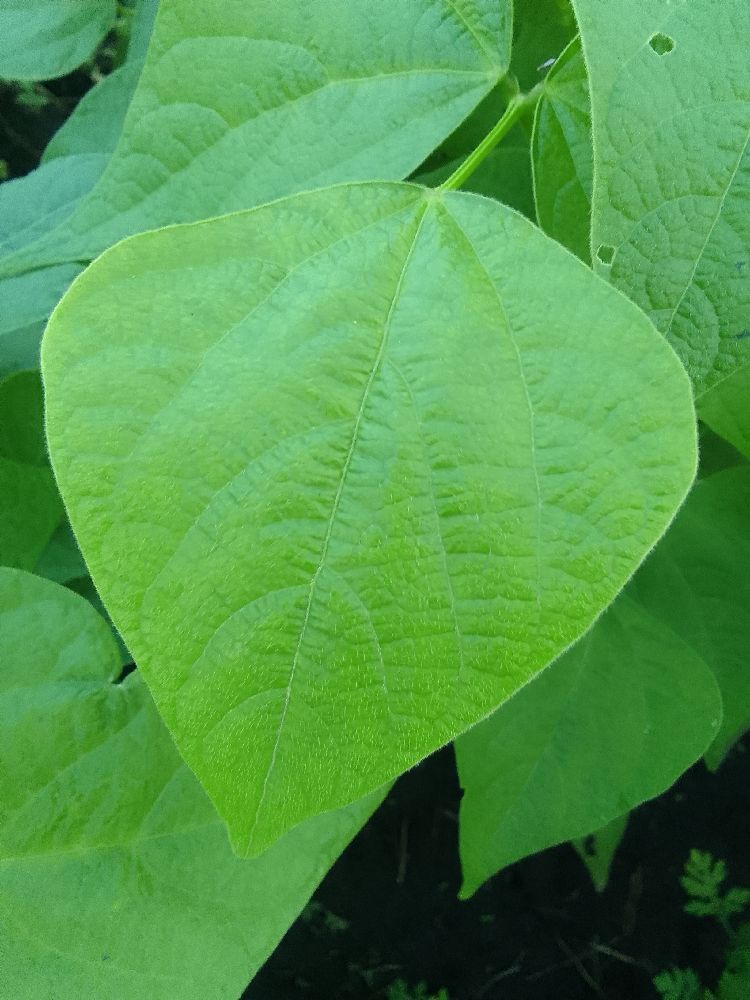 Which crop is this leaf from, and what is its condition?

common bean, healthy
